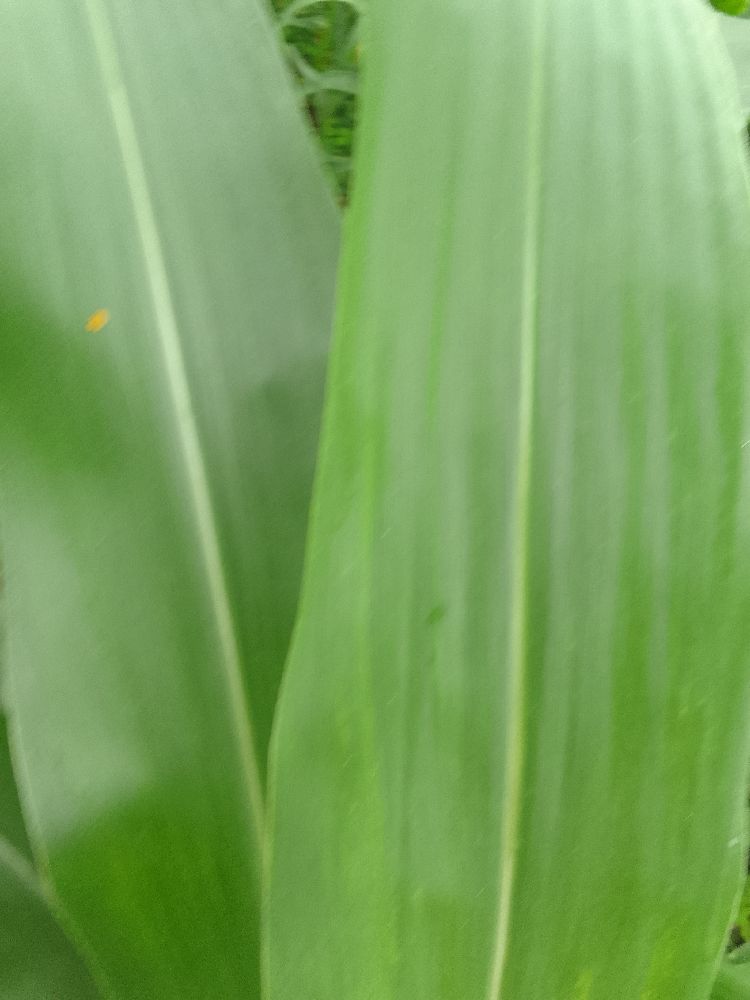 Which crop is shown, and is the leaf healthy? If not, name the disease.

maize, healthy
